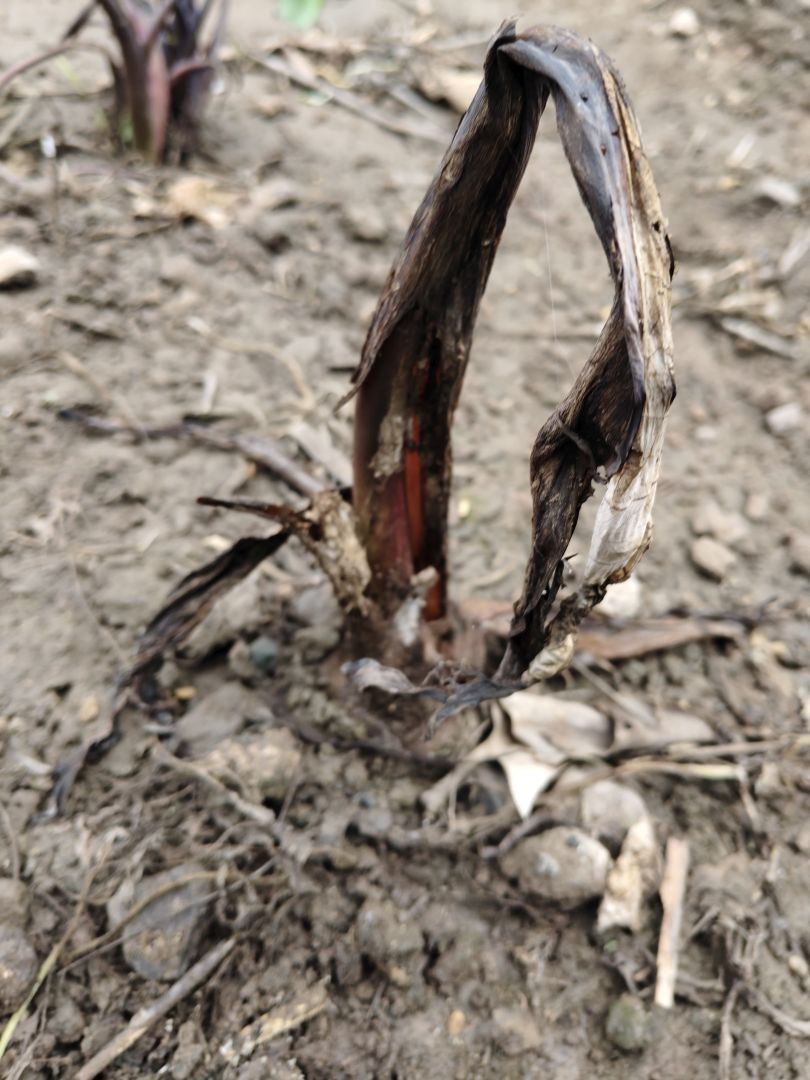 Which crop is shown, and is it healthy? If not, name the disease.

taro, root rot
